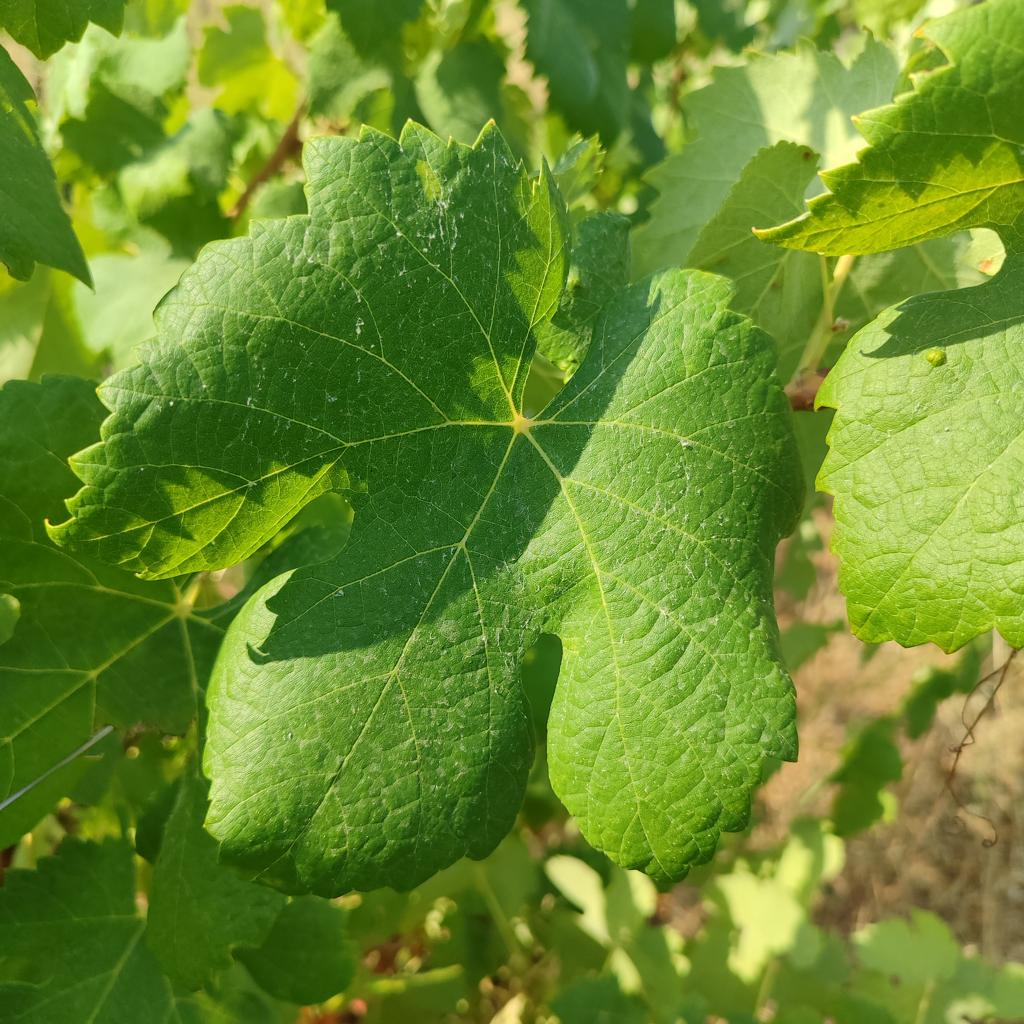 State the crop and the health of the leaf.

grapevine, healthy
